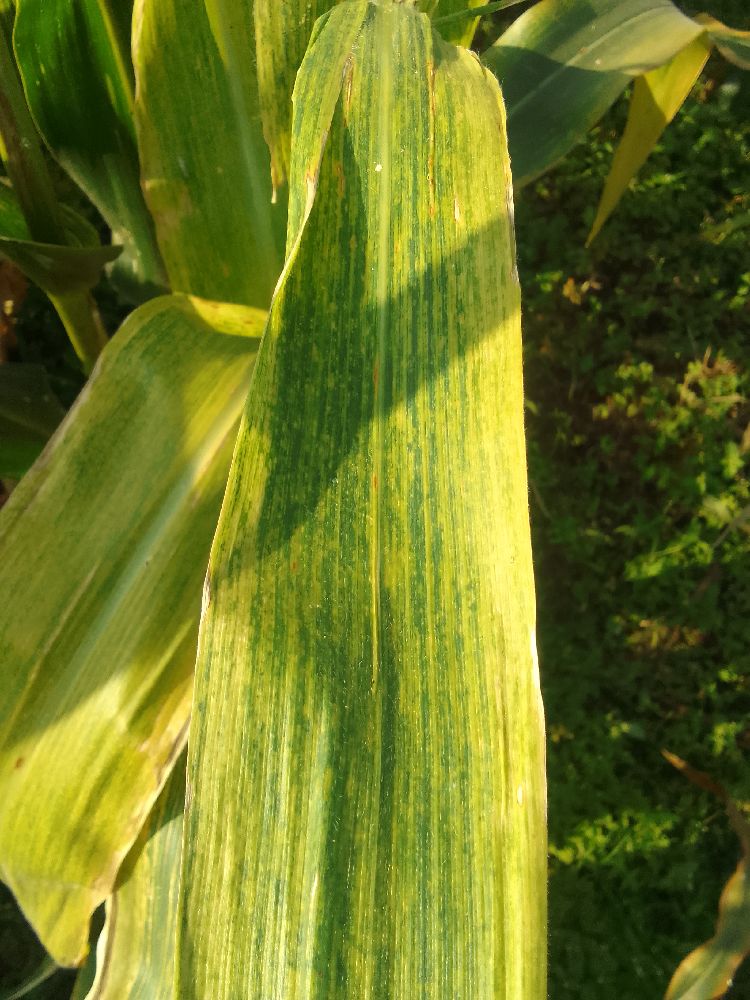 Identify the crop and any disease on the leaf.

maize, maize lethal necrosis
